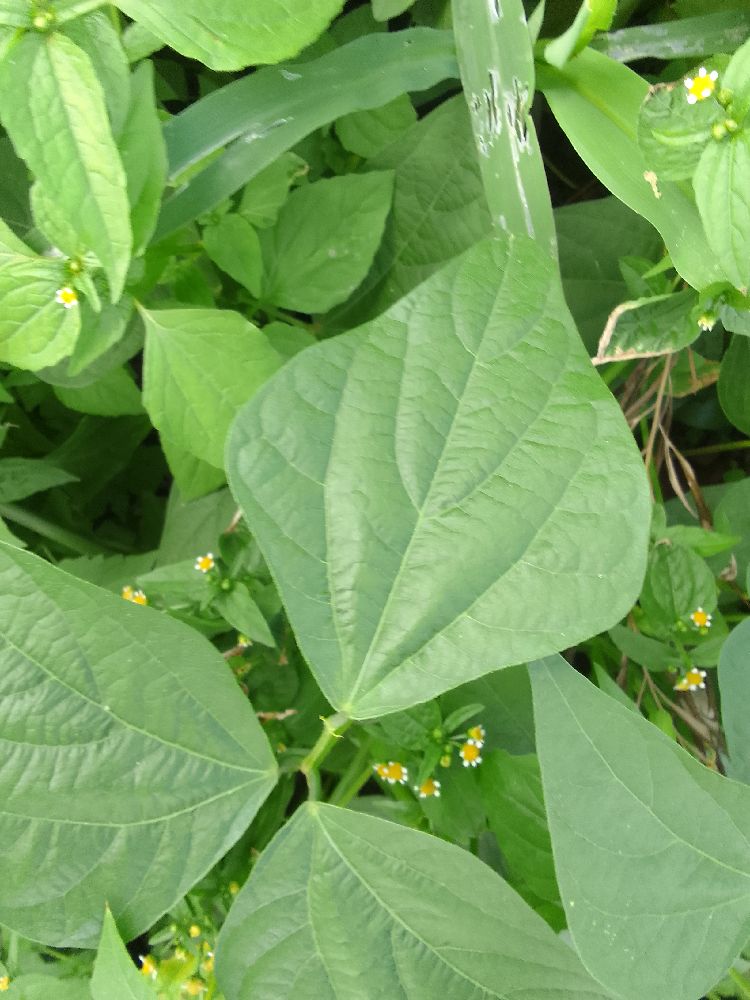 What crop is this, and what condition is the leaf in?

common bean, healthy
